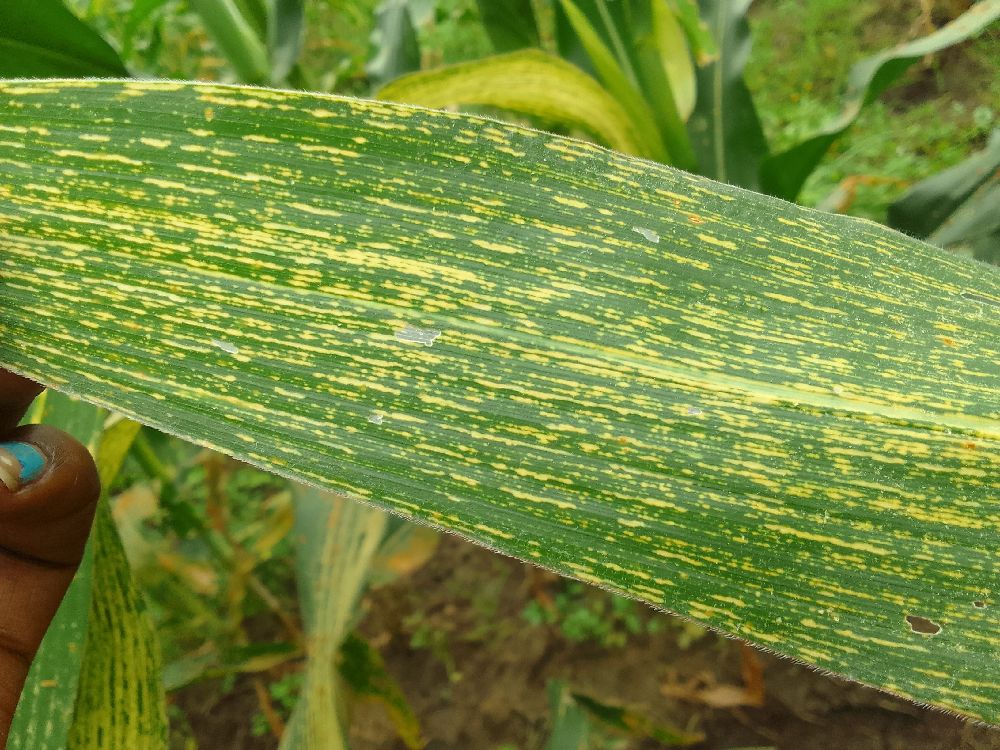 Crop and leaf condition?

maize, maize streak virus
